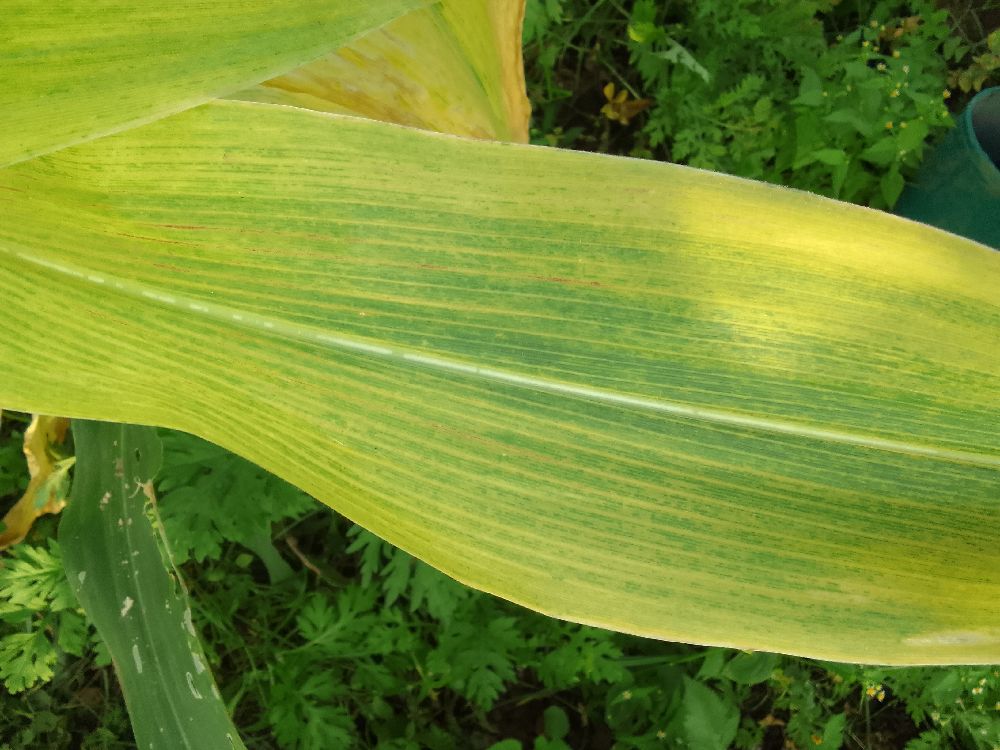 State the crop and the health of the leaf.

maize, maize lethal necrosis
